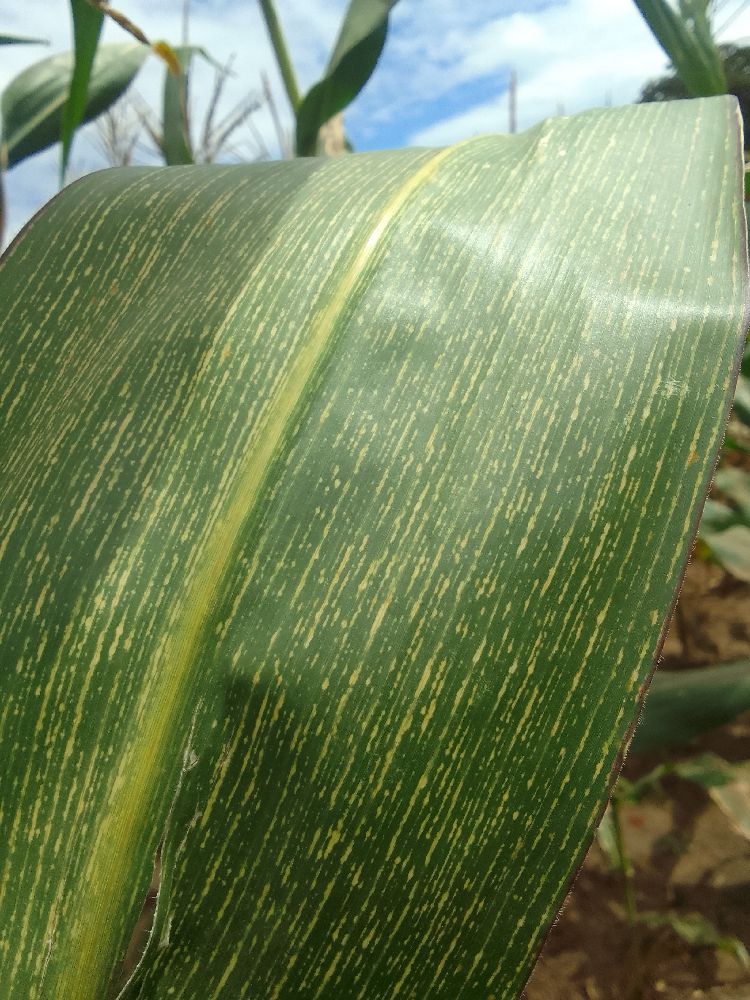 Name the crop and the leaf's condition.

maize, maize streak virus
